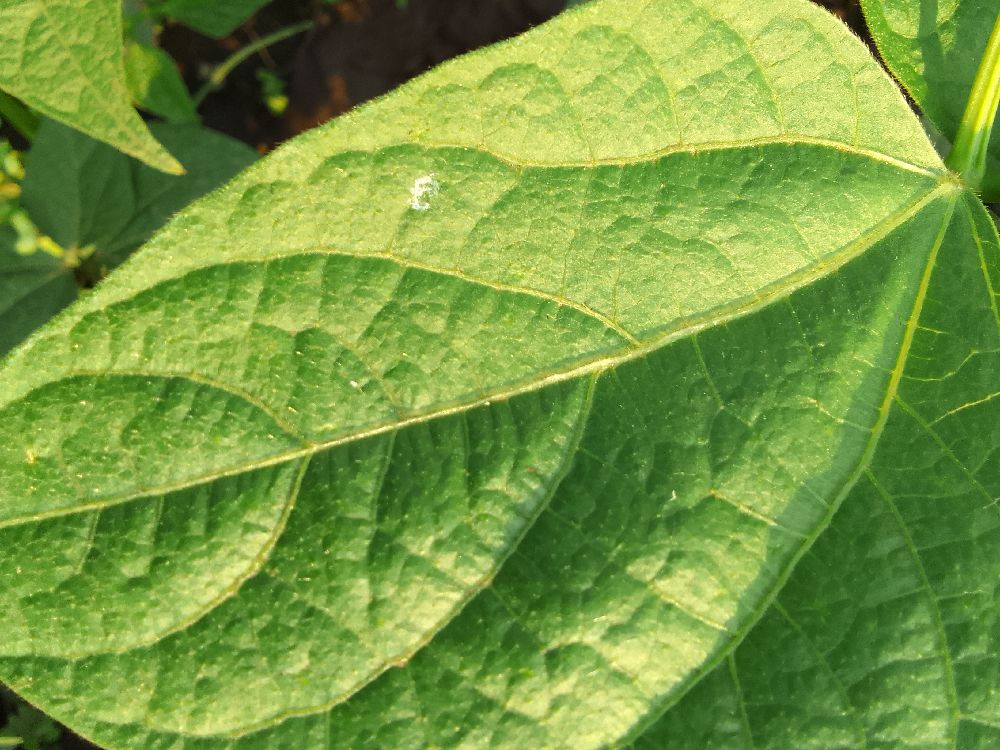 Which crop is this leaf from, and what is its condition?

common bean, healthy
